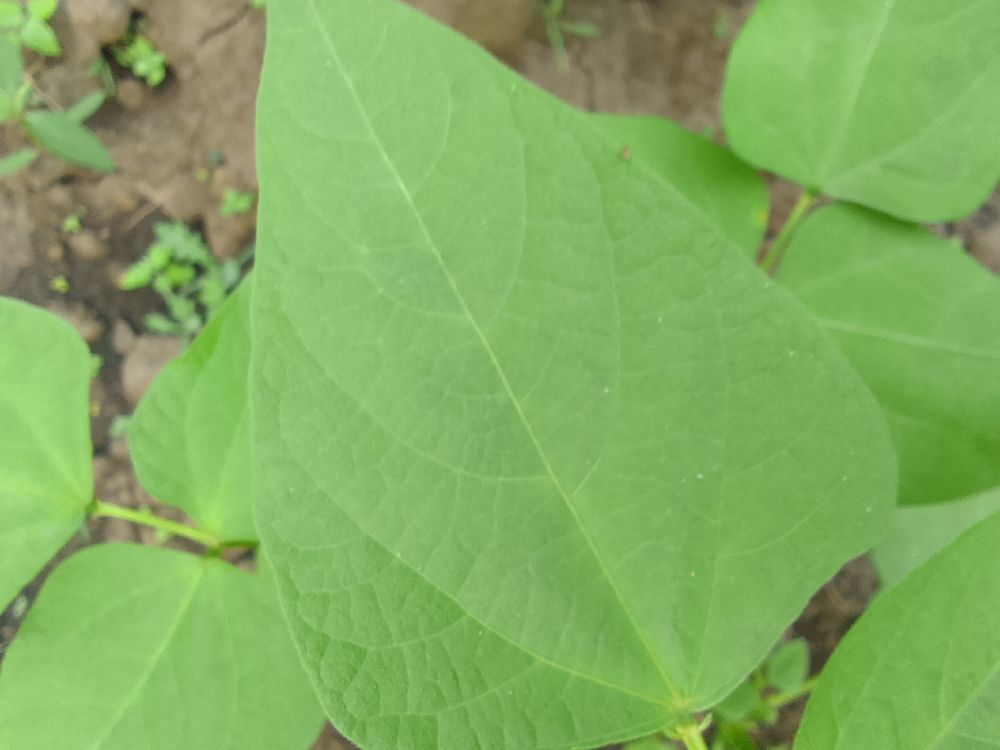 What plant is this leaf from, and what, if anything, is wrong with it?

common bean, healthy
